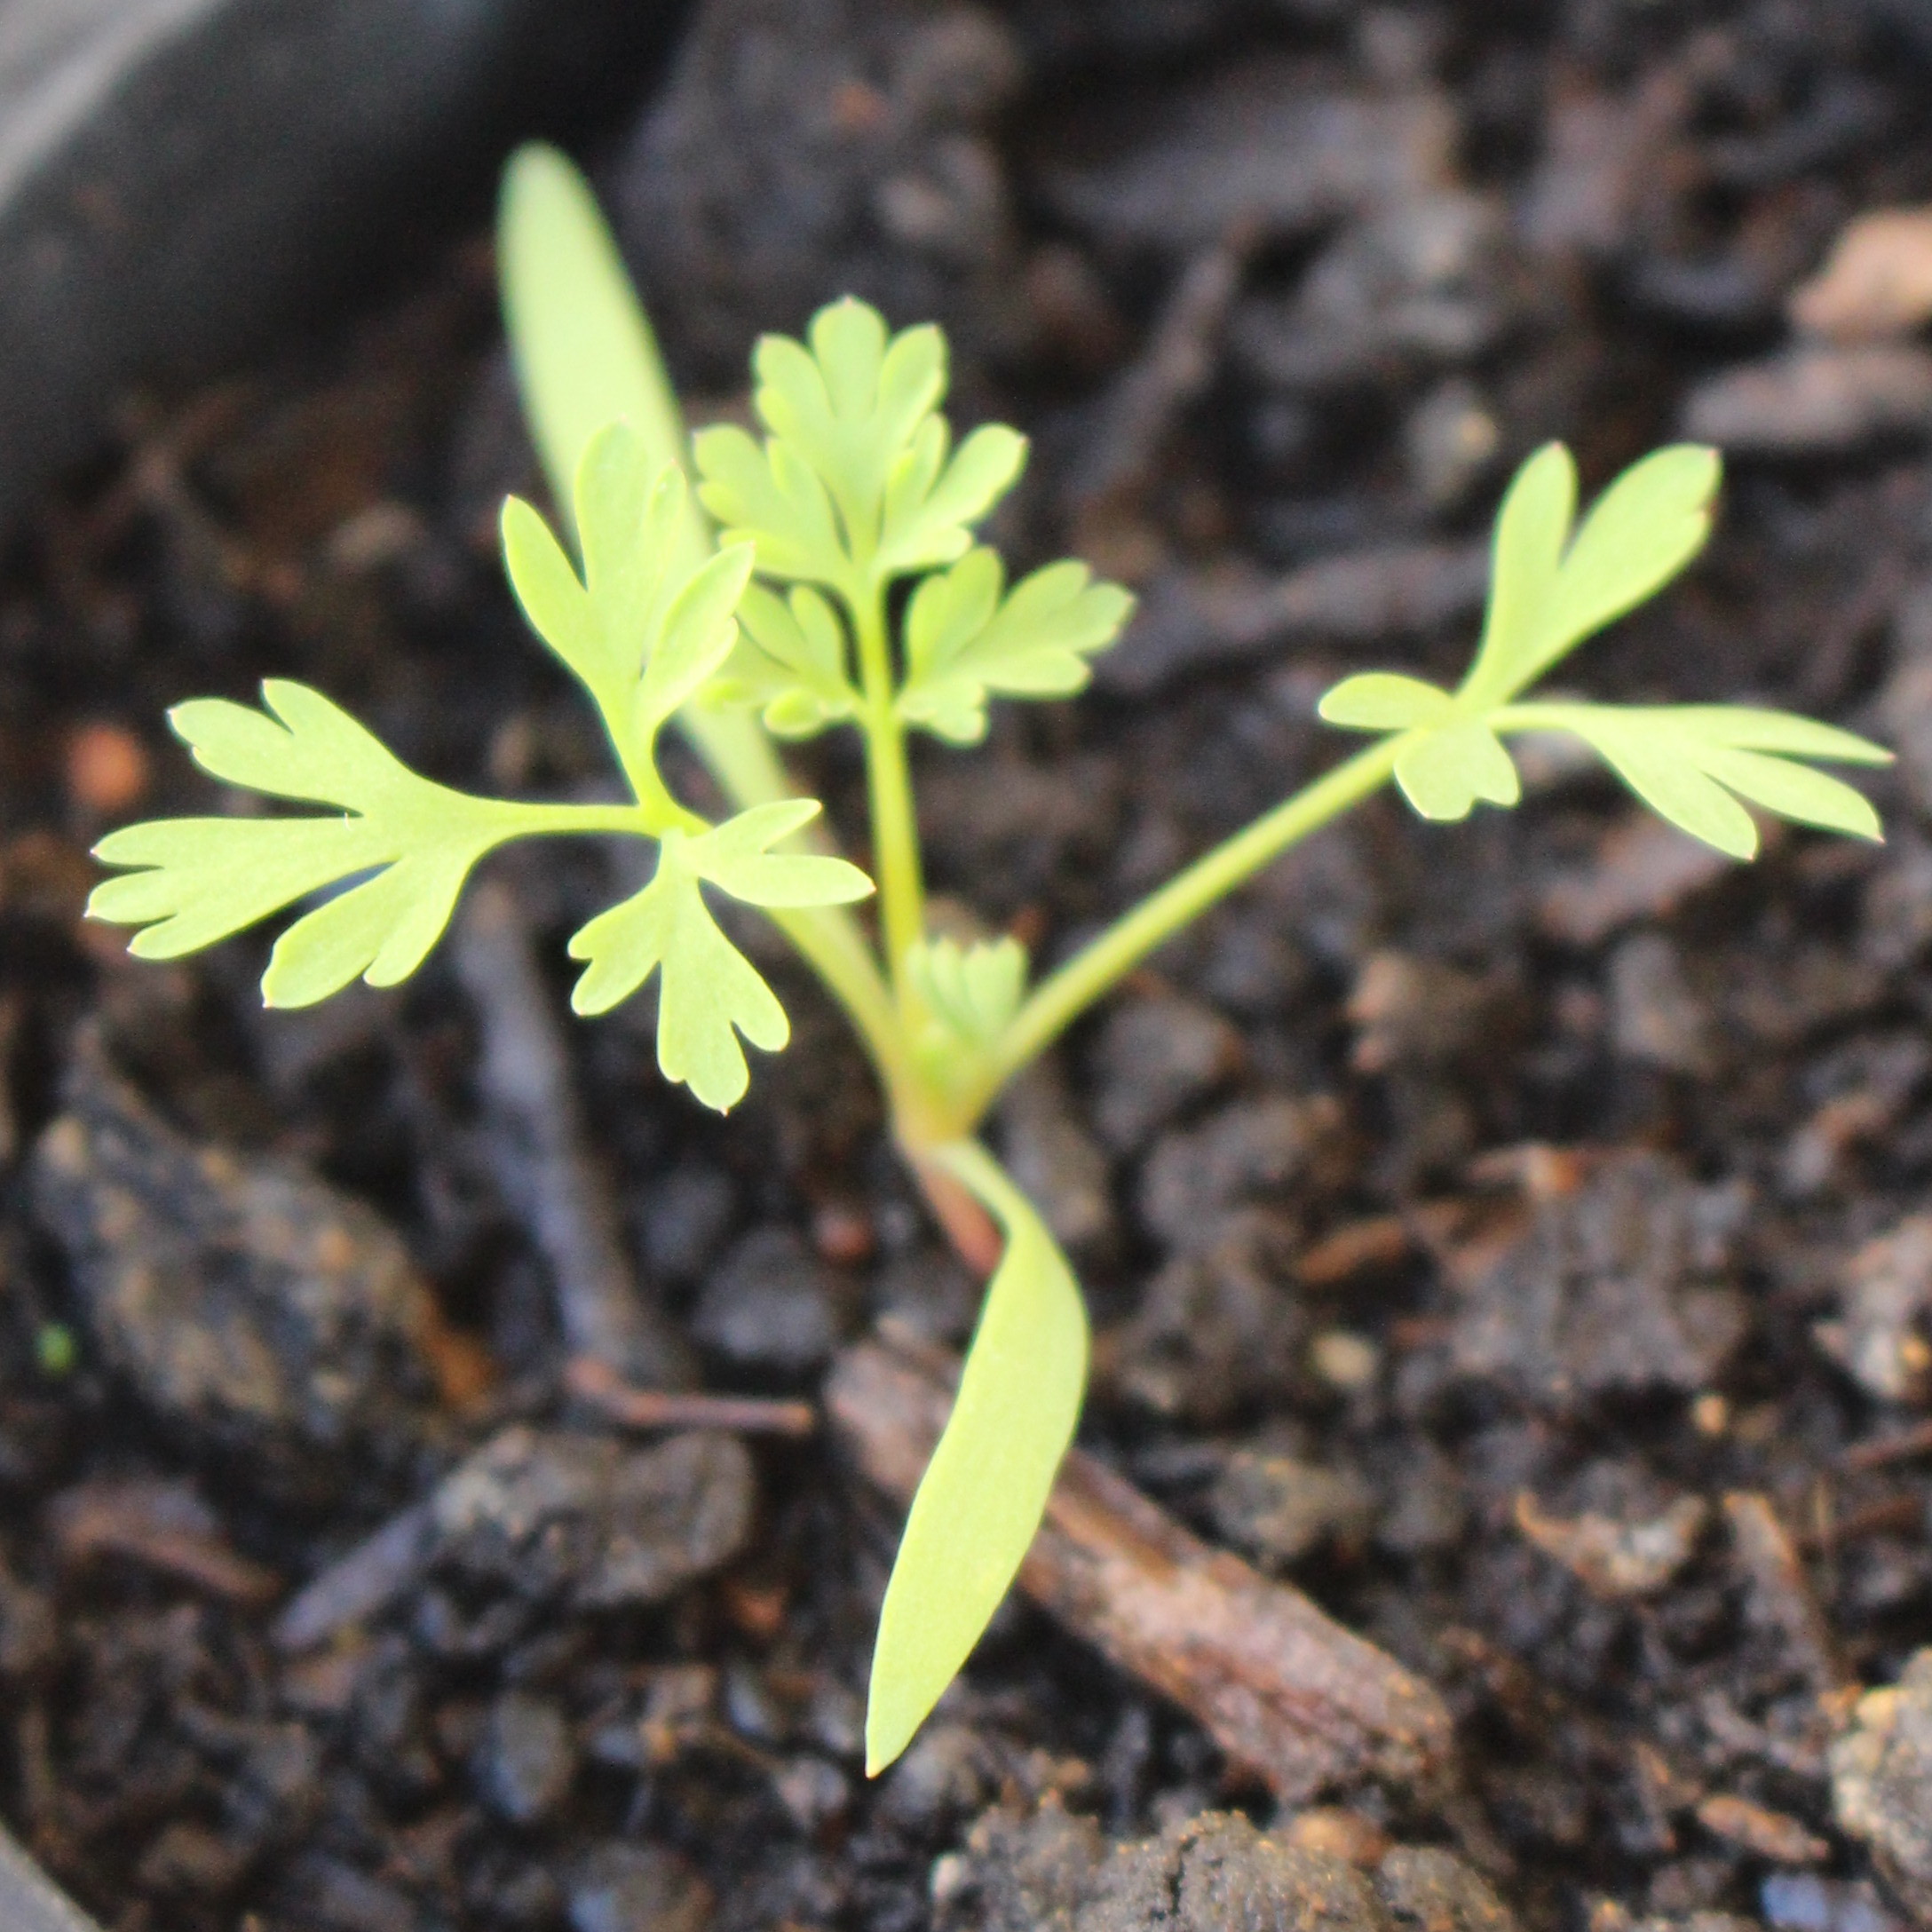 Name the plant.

Fumaria officinalis
